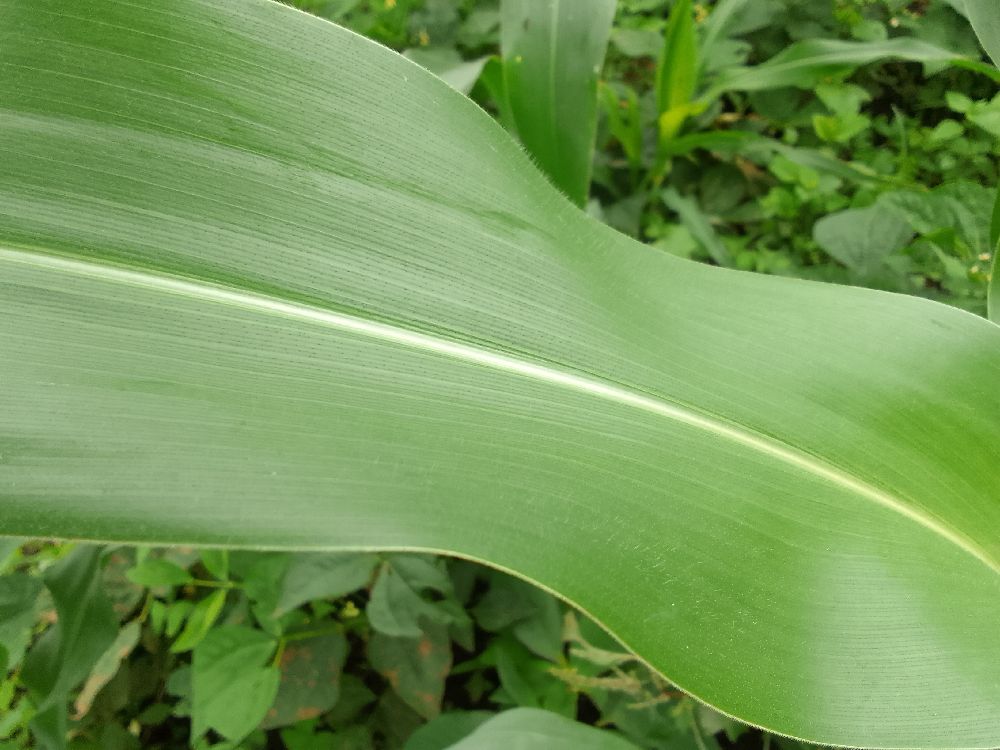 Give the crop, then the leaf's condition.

maize, healthy
